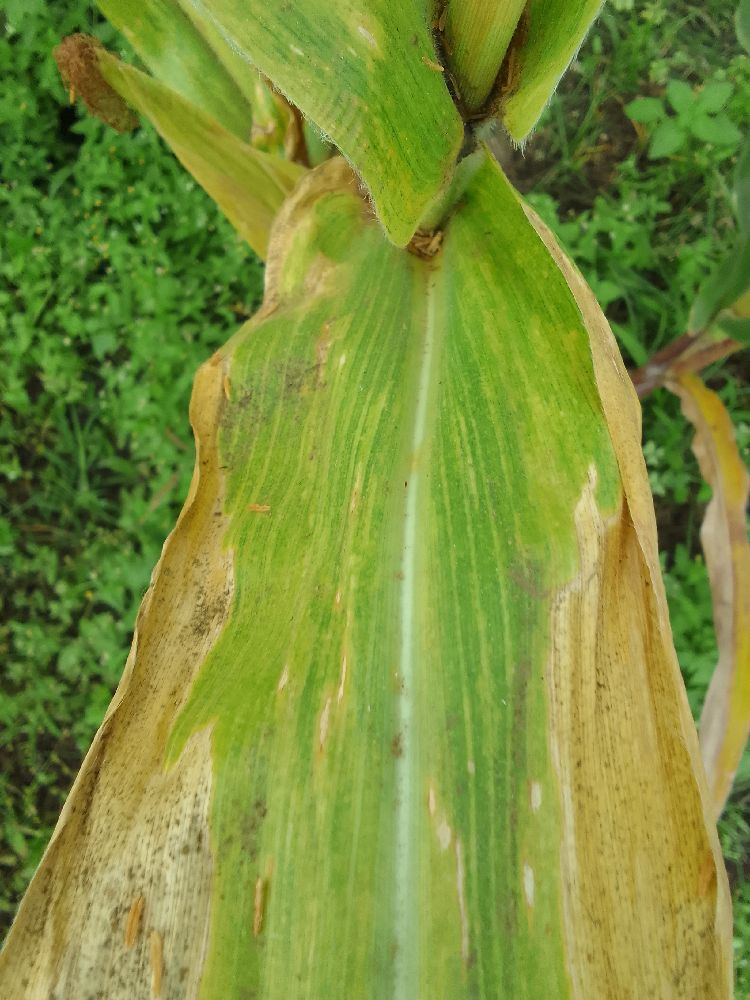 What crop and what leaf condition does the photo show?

maize, maize lethal necrosis
